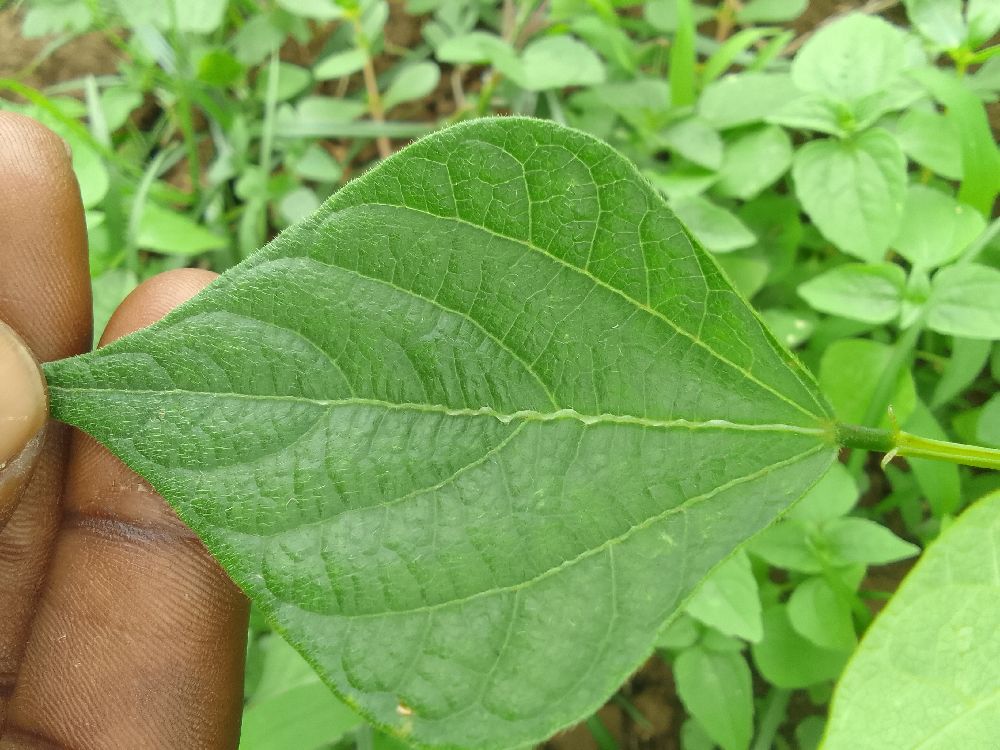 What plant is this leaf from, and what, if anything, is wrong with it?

common bean, healthy
